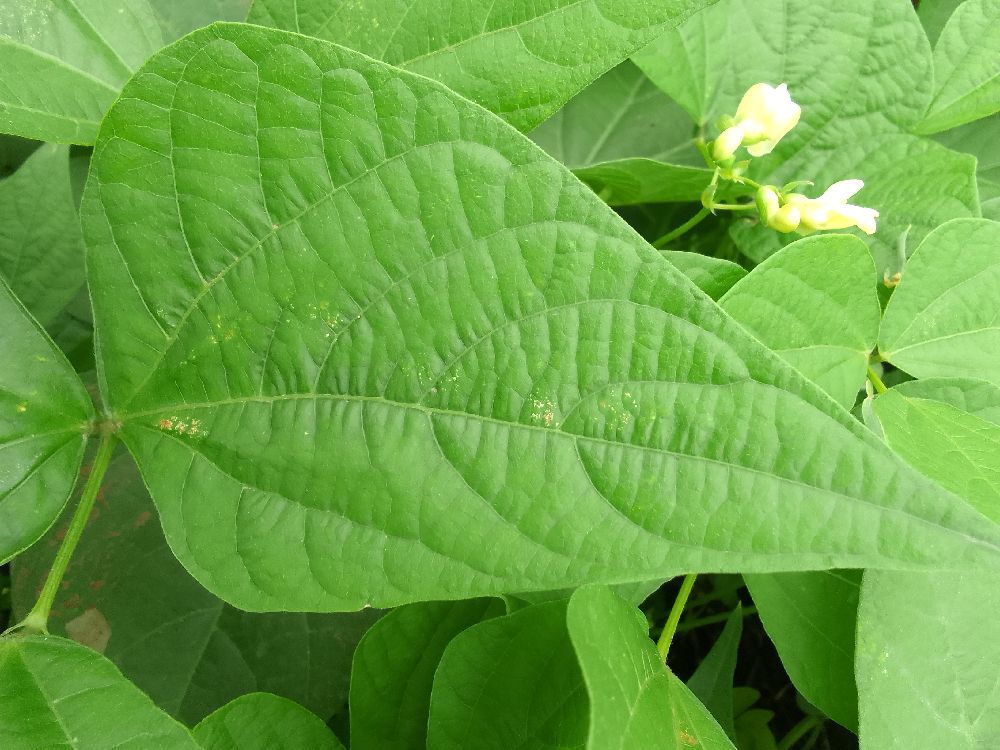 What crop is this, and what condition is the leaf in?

common bean, healthy
